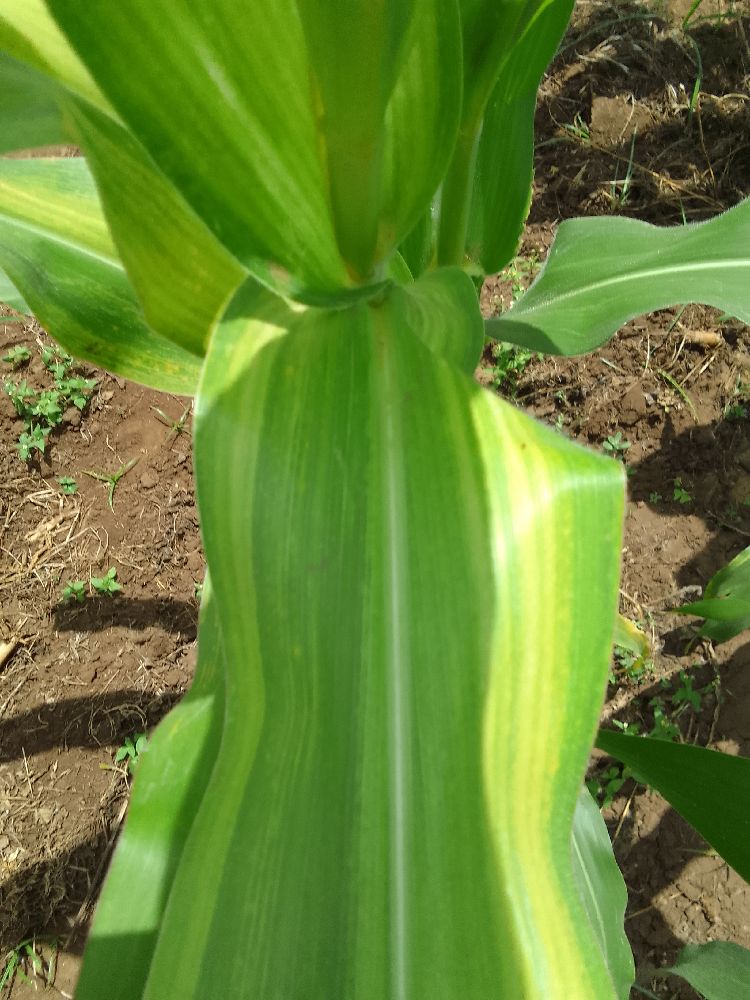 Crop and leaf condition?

maize, maize lethal necrosis
